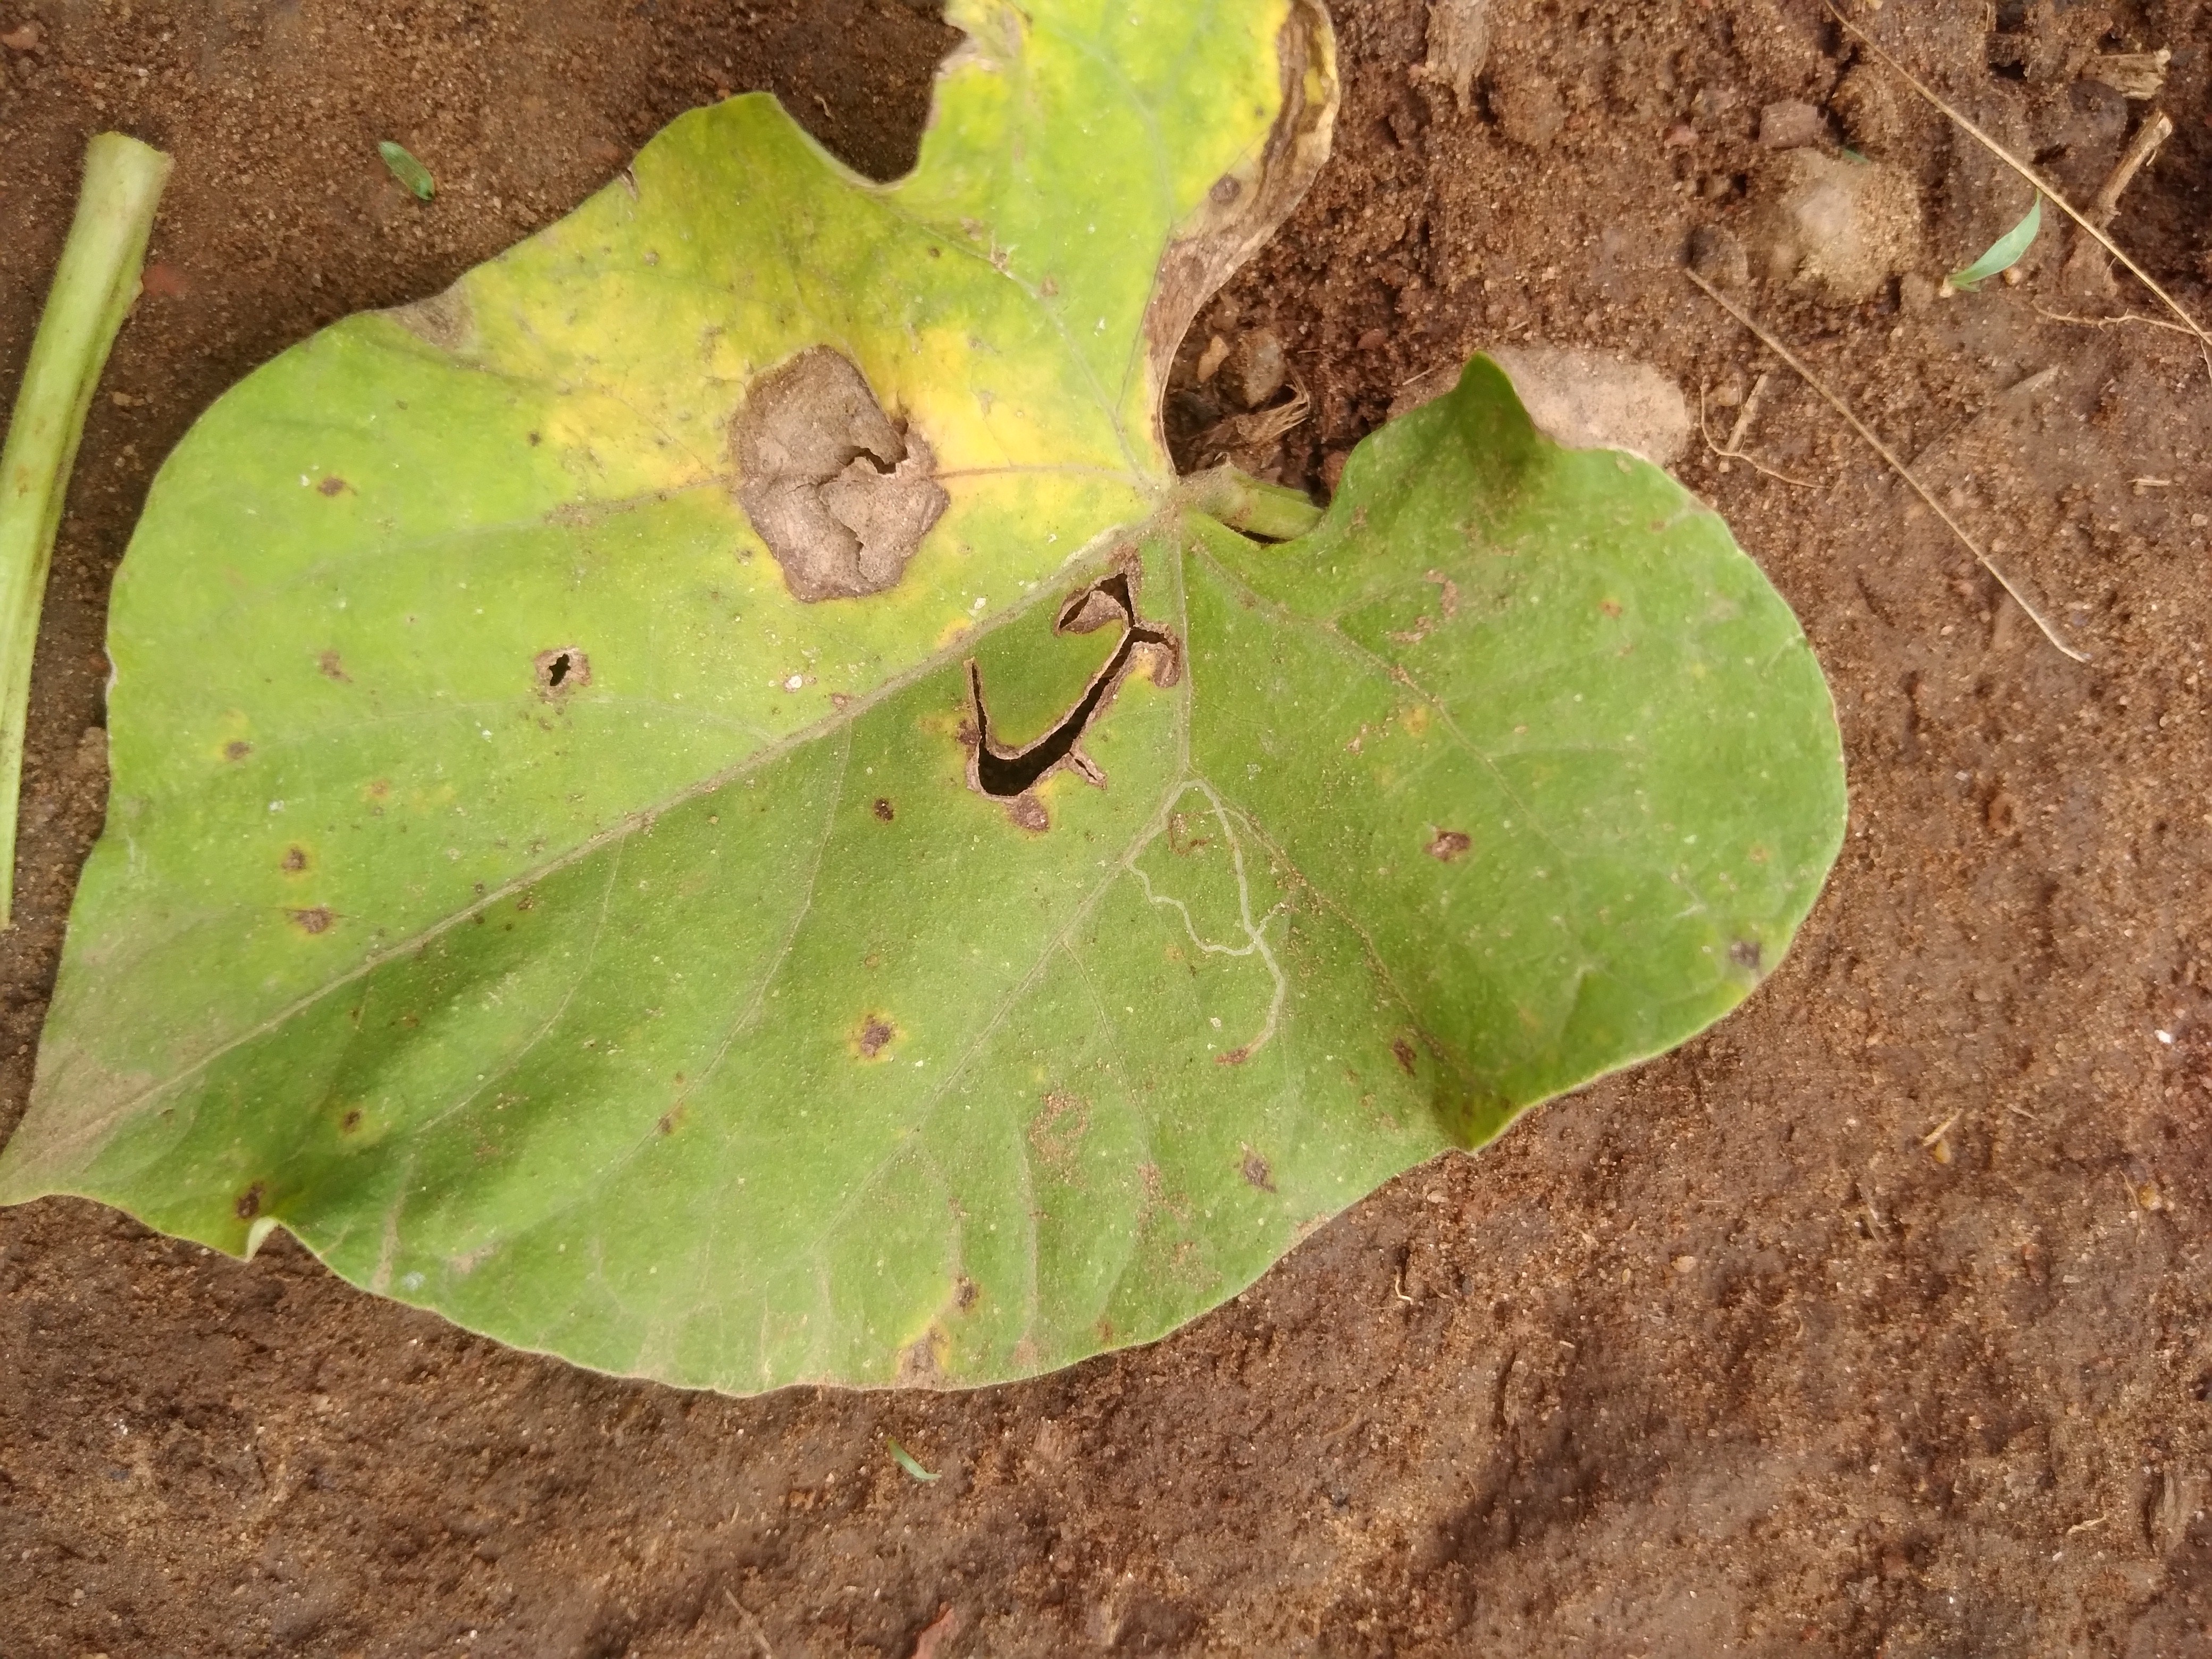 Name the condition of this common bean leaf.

rust
